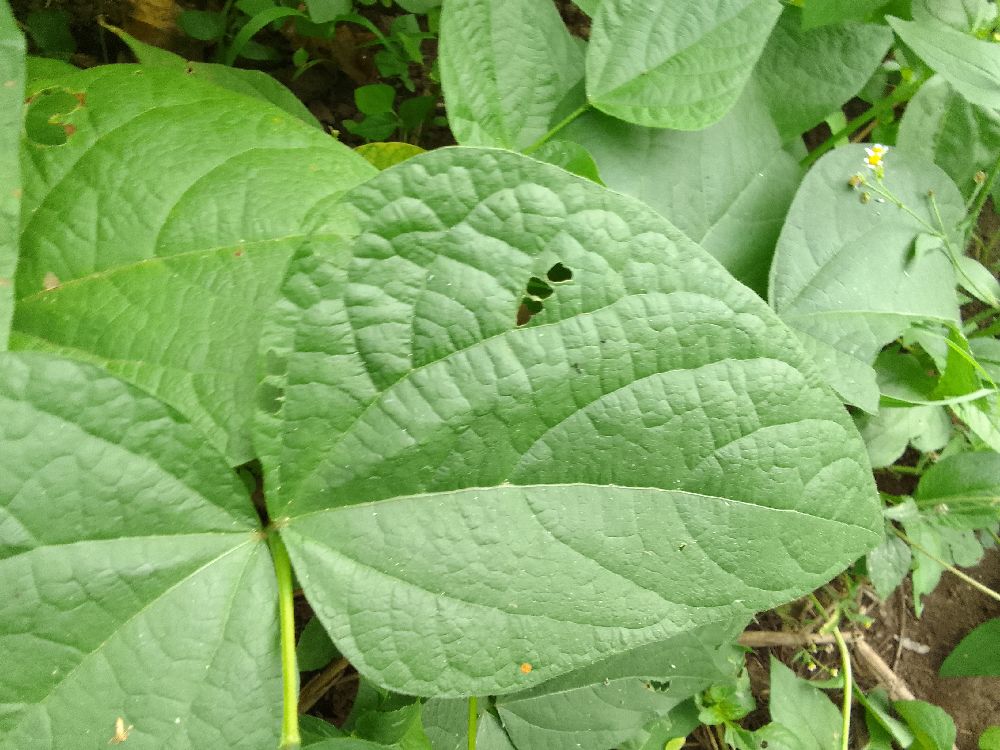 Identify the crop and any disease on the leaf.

common bean, healthy
